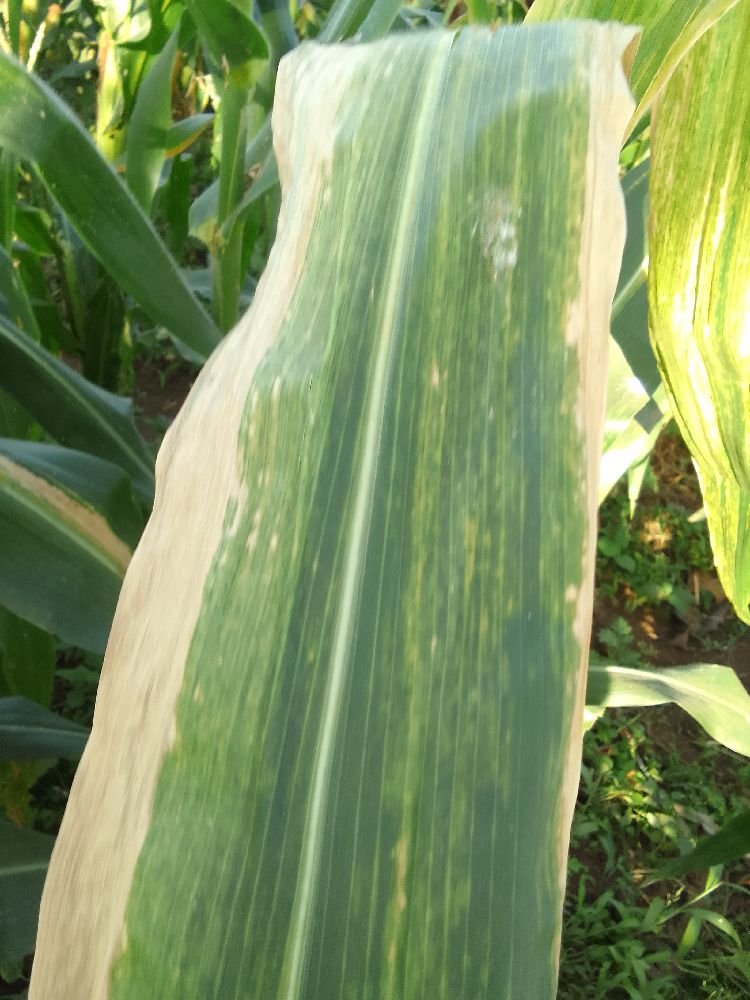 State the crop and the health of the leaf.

maize, maize lethal necrosis
